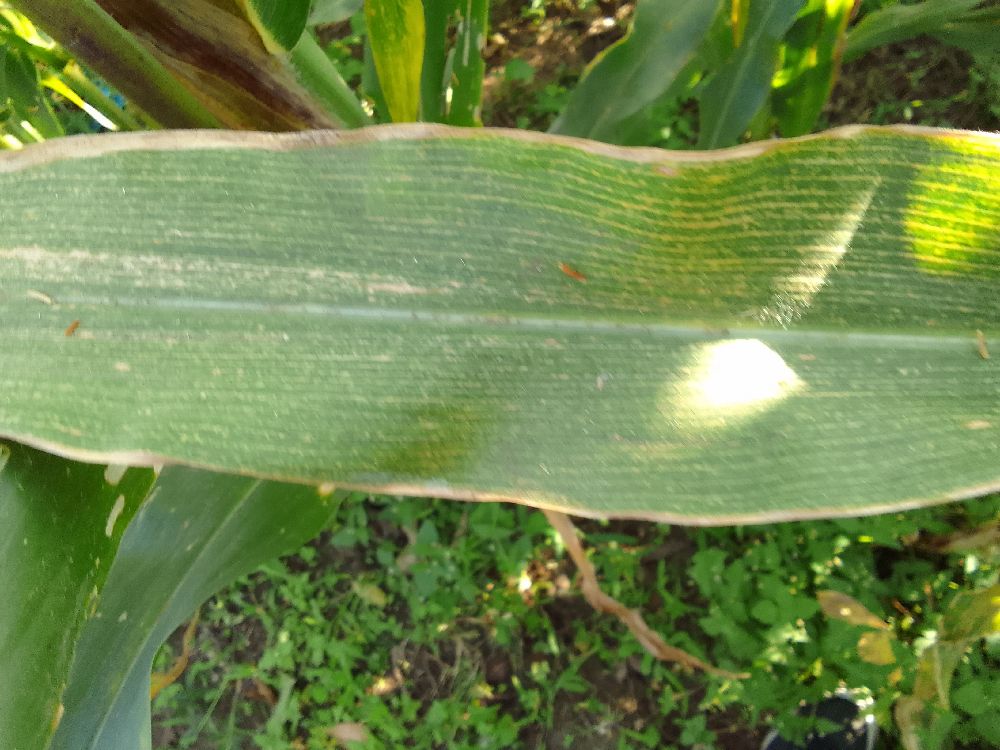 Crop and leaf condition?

maize, maize lethal necrosis
